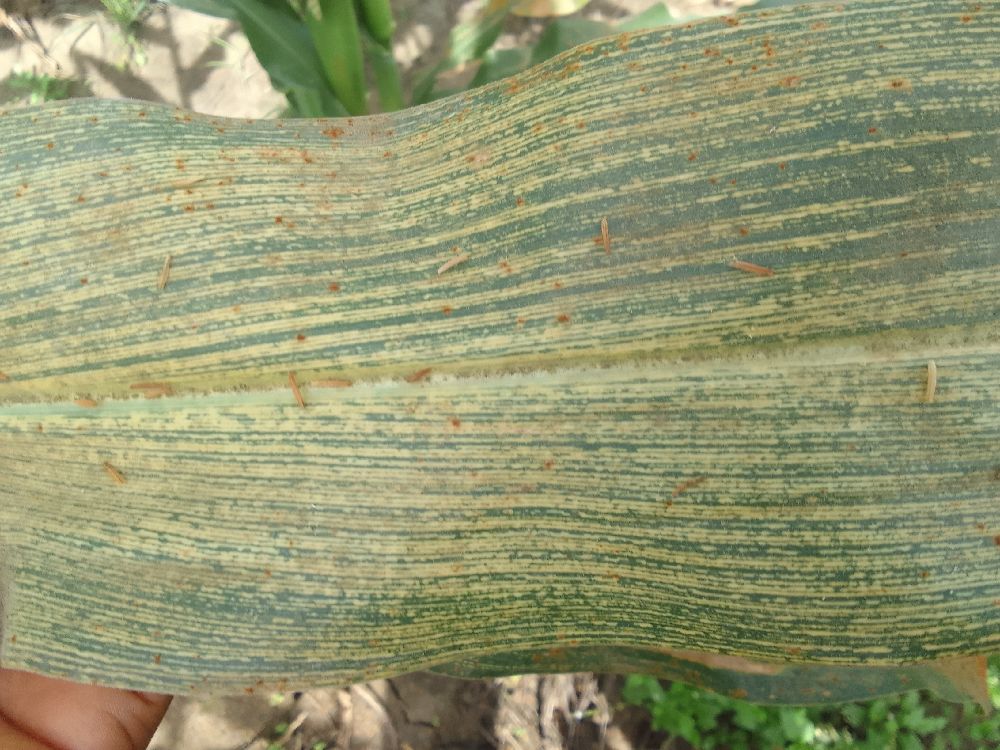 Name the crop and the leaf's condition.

maize, maize streak virus
